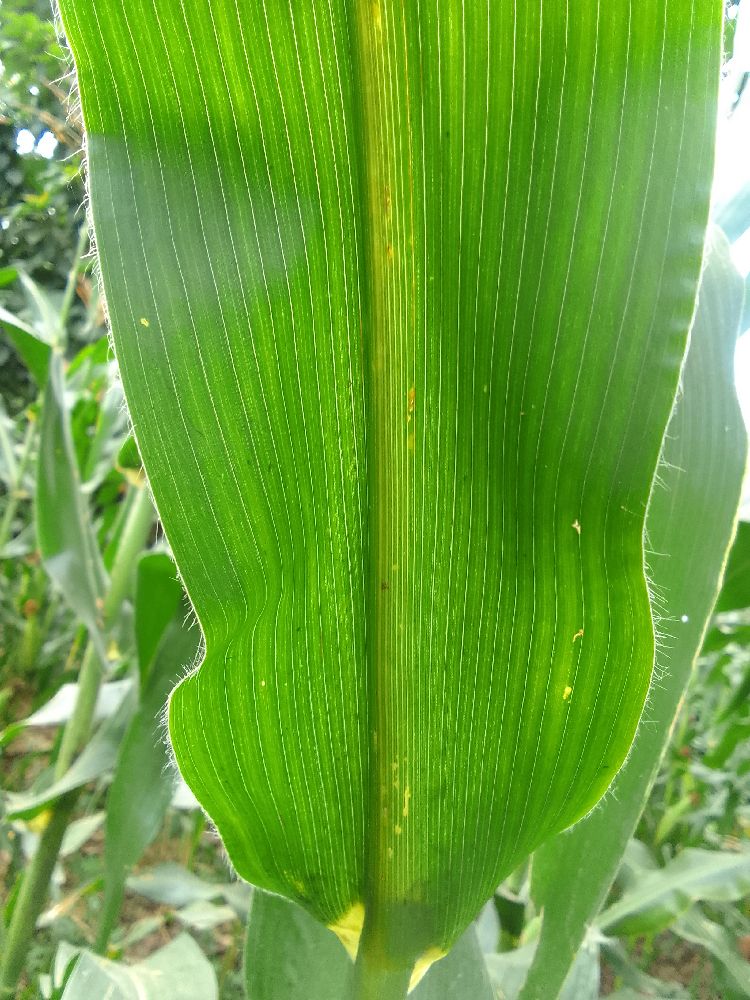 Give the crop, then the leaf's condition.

maize, healthy
